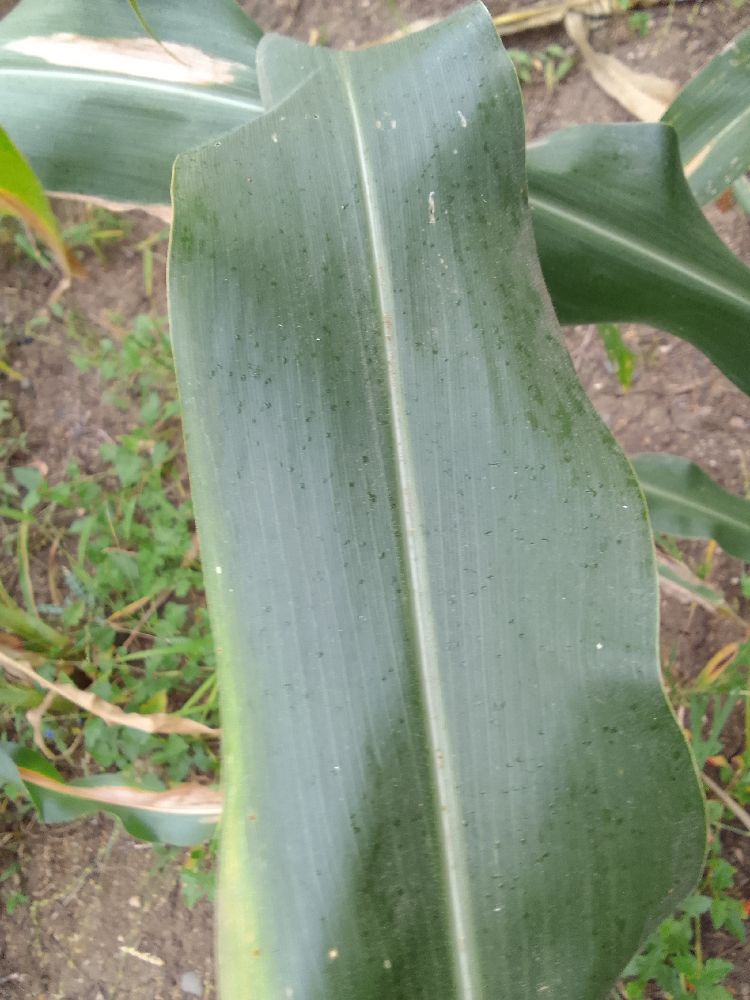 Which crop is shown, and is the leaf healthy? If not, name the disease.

maize, healthy
